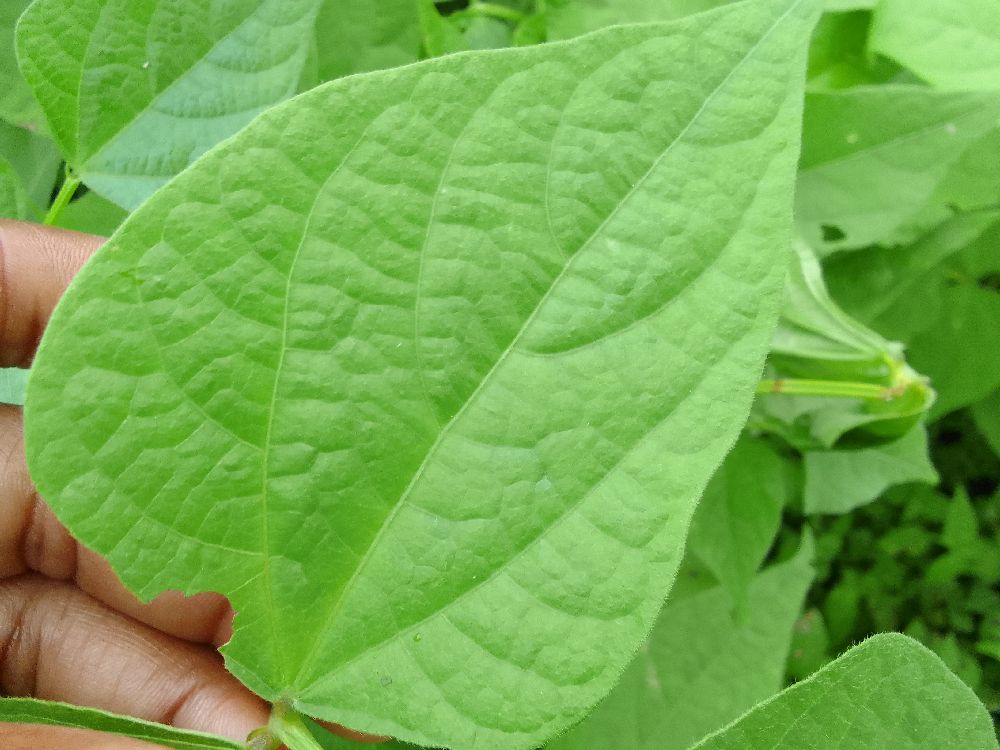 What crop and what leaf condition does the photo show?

common bean, healthy
